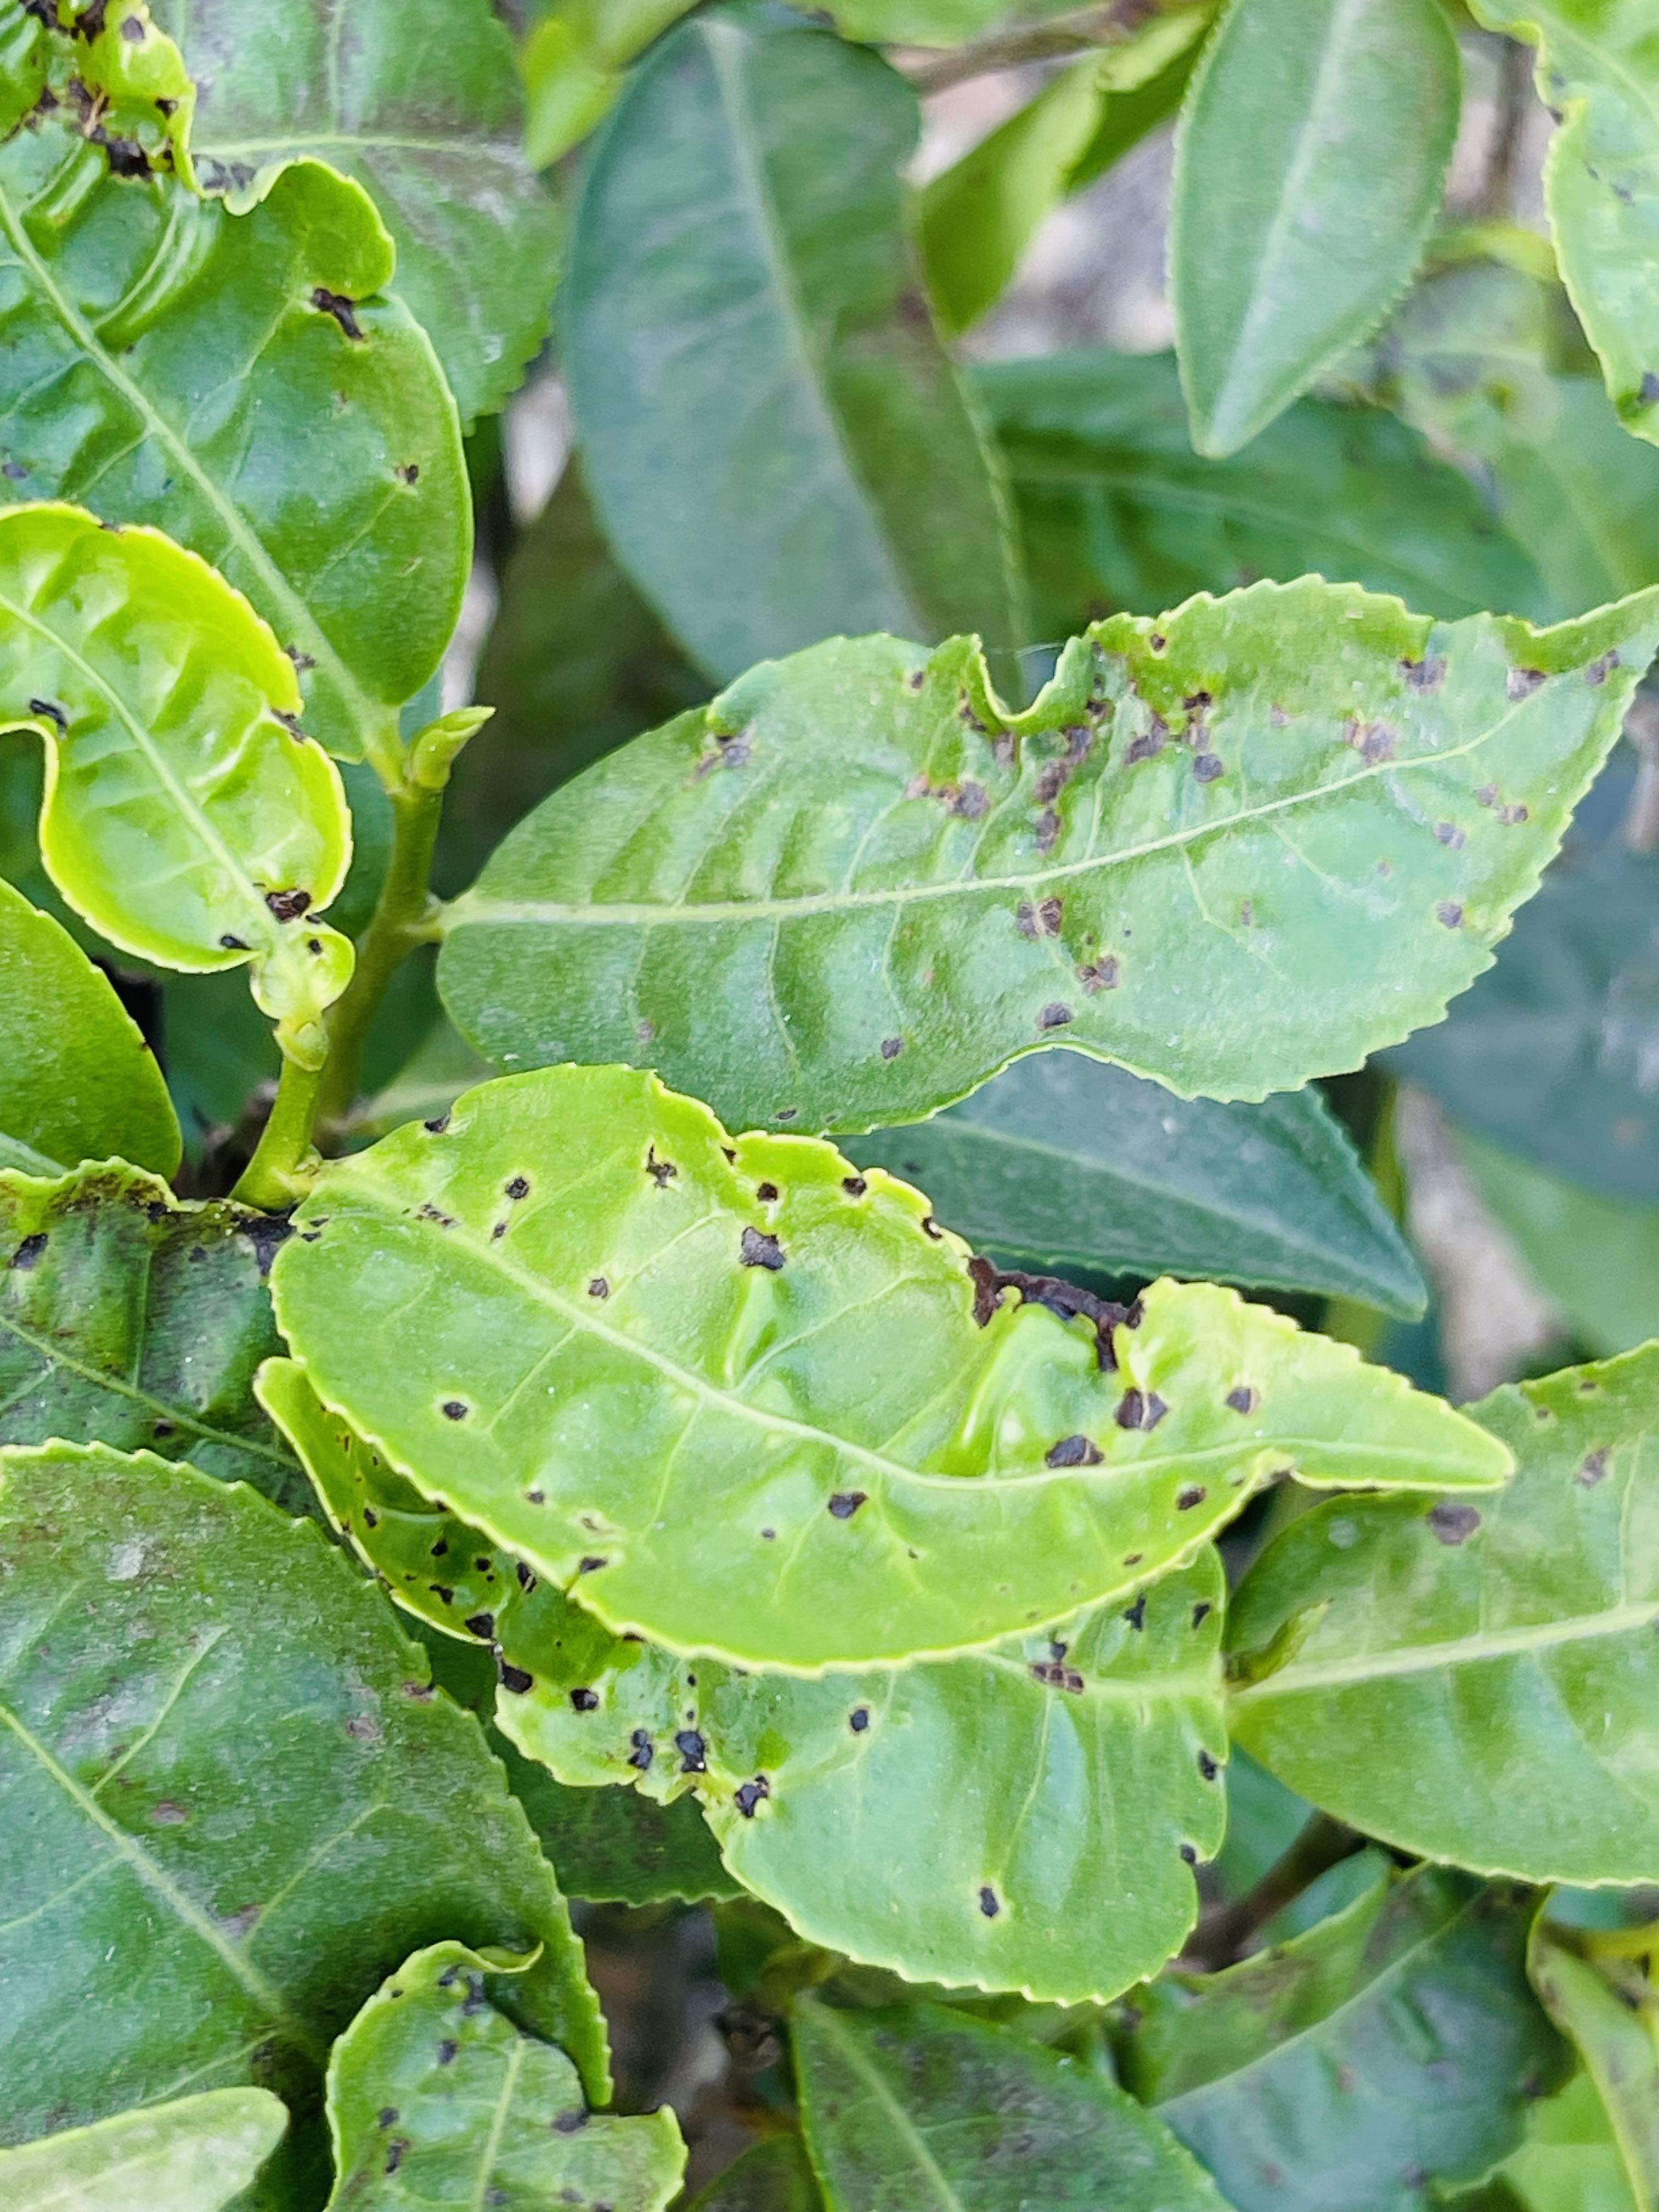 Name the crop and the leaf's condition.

tea, helopeltis
